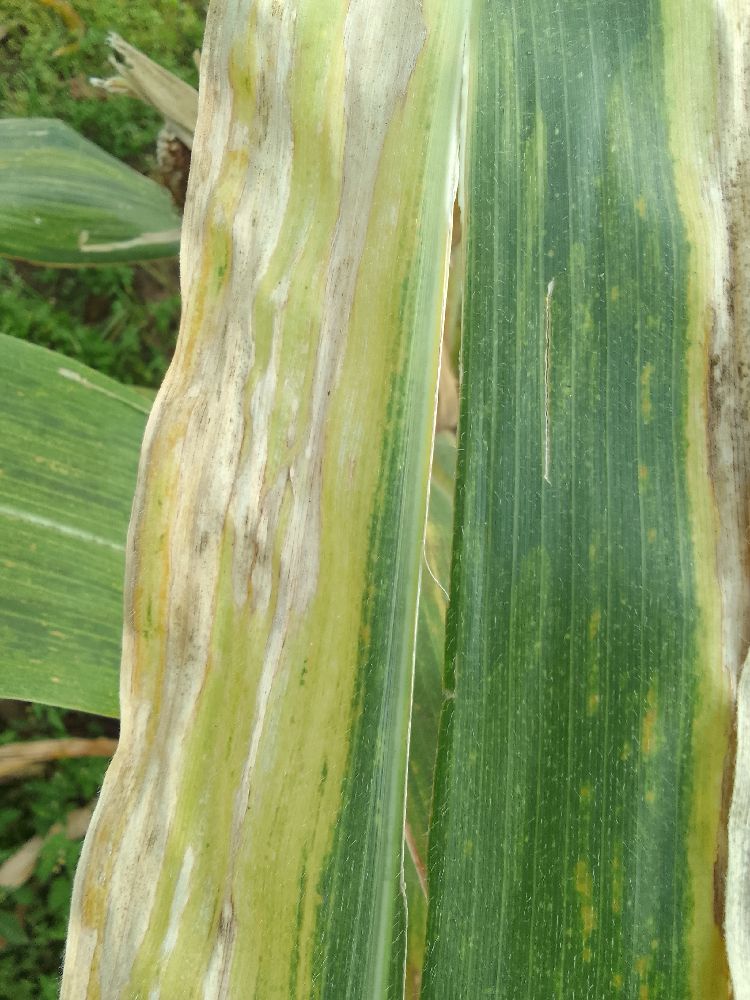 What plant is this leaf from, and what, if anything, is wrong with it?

maize, maize lethal necrosis
